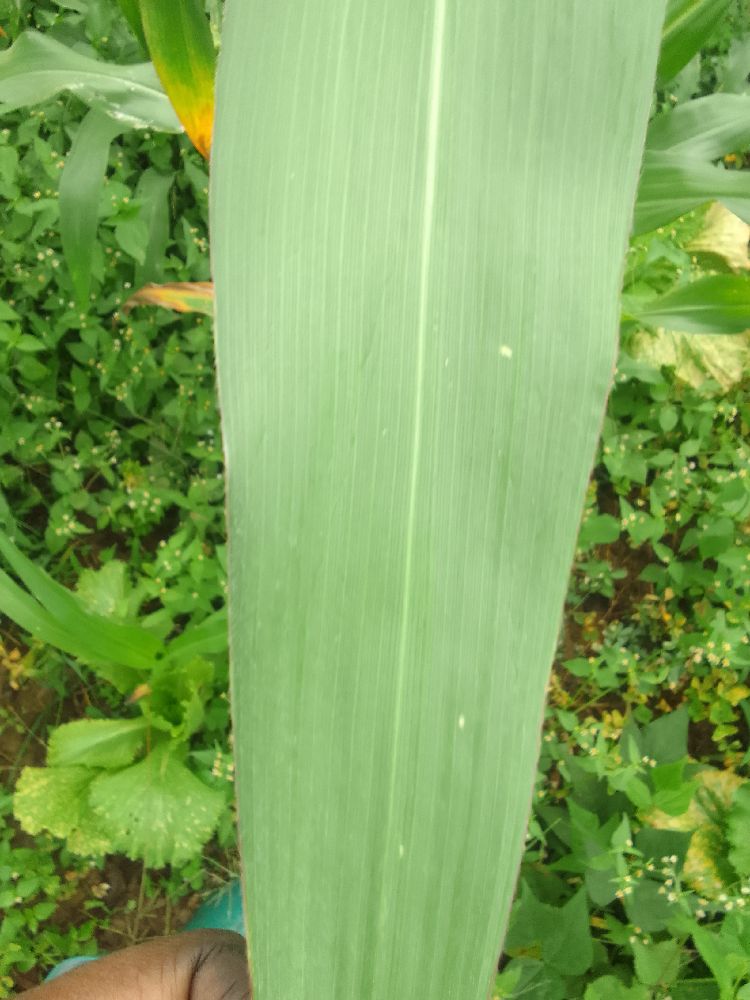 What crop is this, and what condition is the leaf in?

maize, healthy
